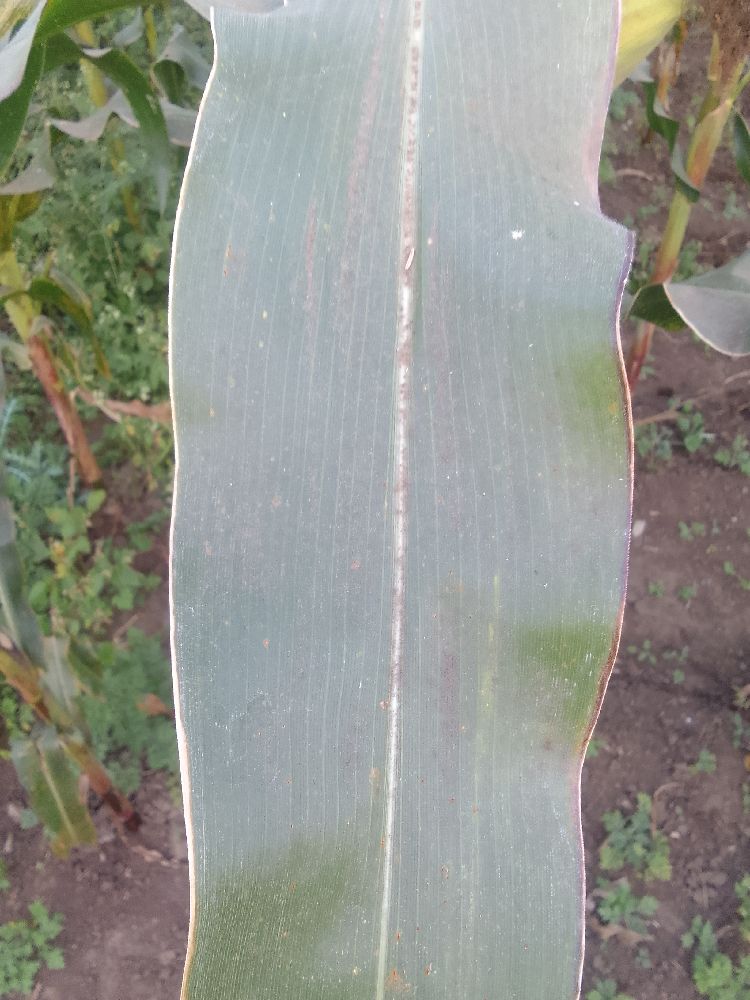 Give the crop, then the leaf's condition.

maize, healthy
